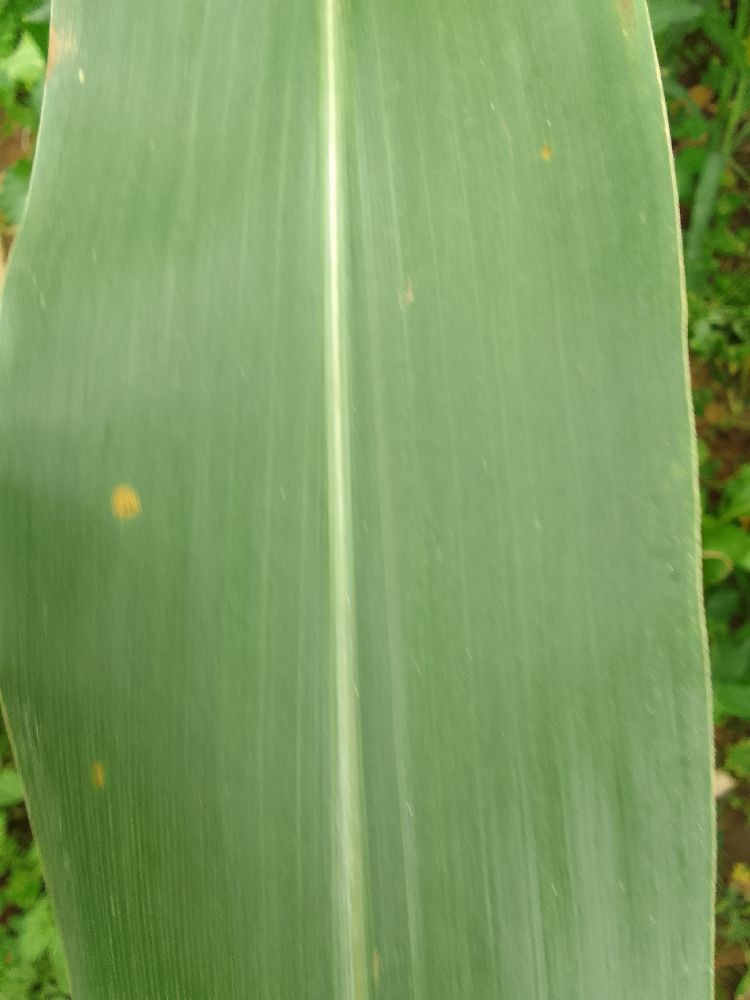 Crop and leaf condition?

maize, healthy
